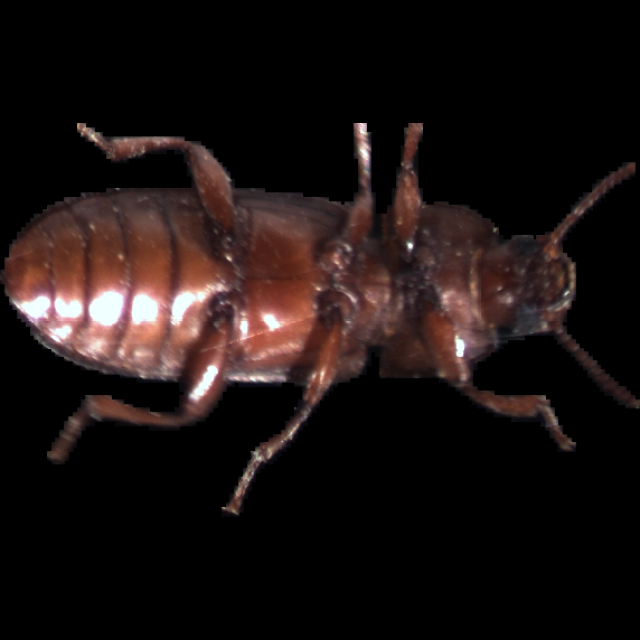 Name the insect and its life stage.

mealworm beetle
